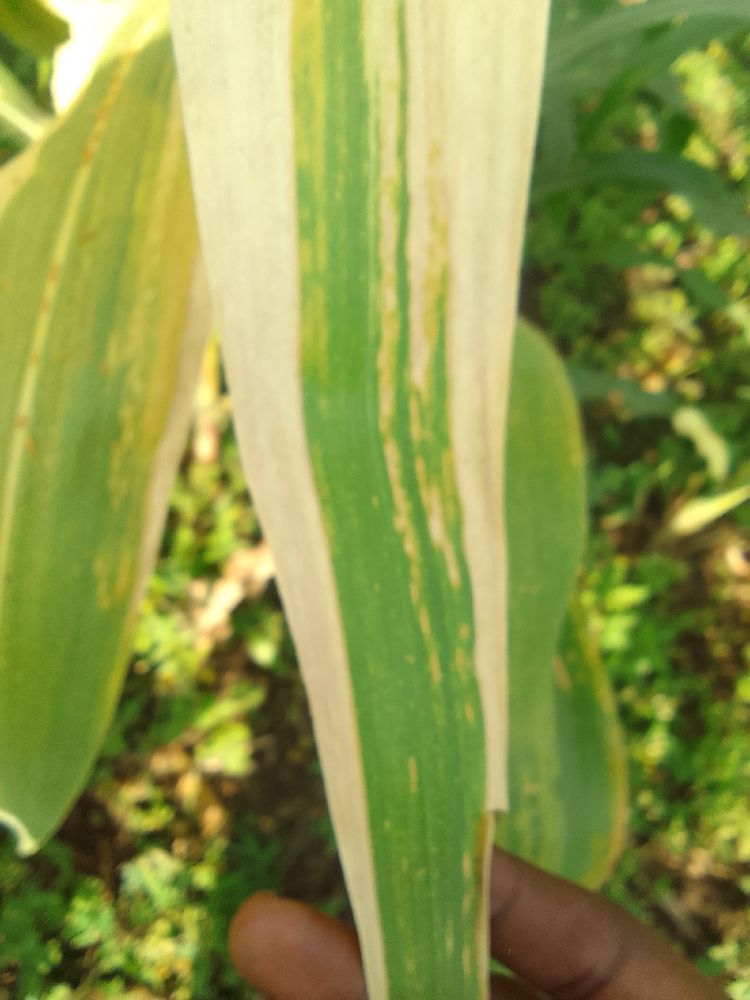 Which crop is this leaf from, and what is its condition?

maize, maize lethal necrosis
